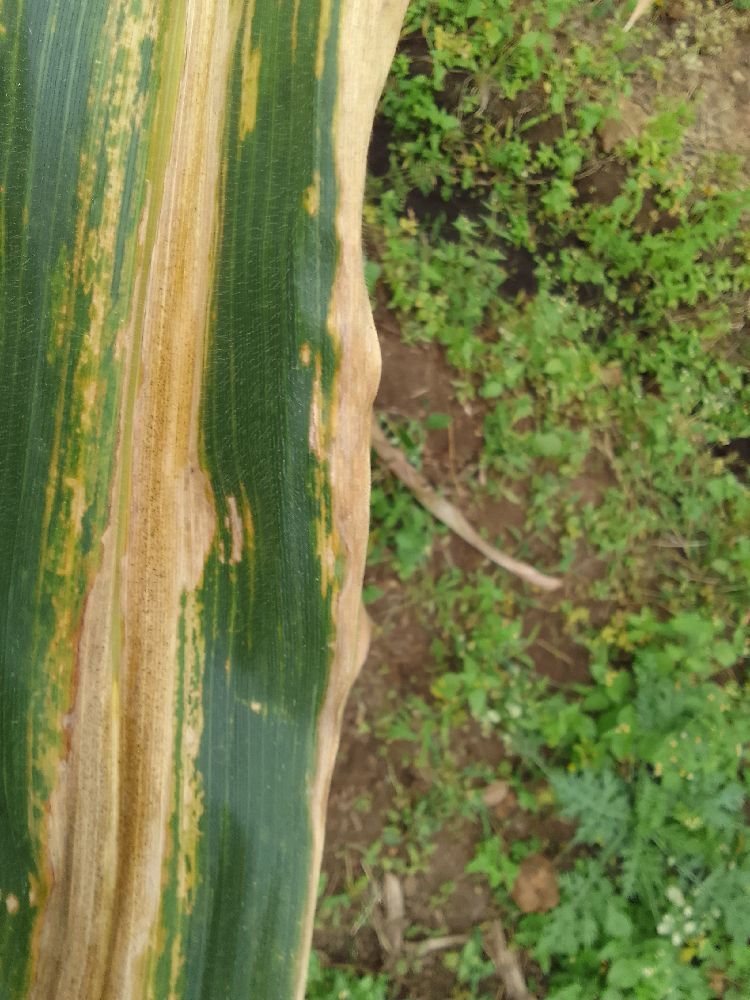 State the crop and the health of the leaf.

maize, maize lethal necrosis
